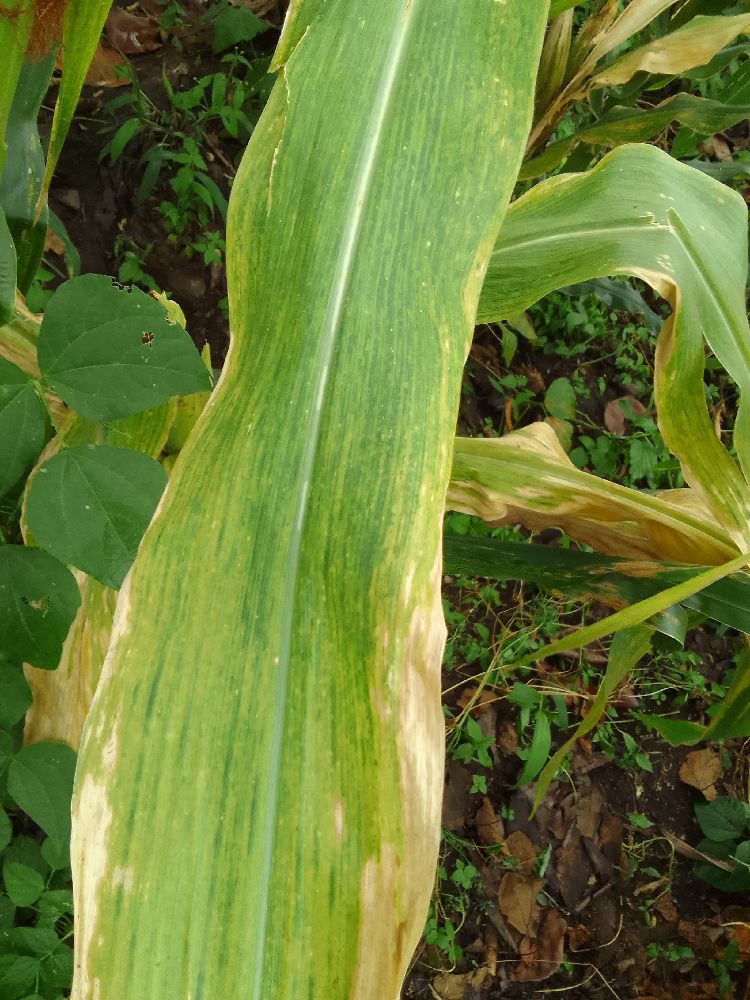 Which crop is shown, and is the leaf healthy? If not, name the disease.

maize, maize lethal necrosis
